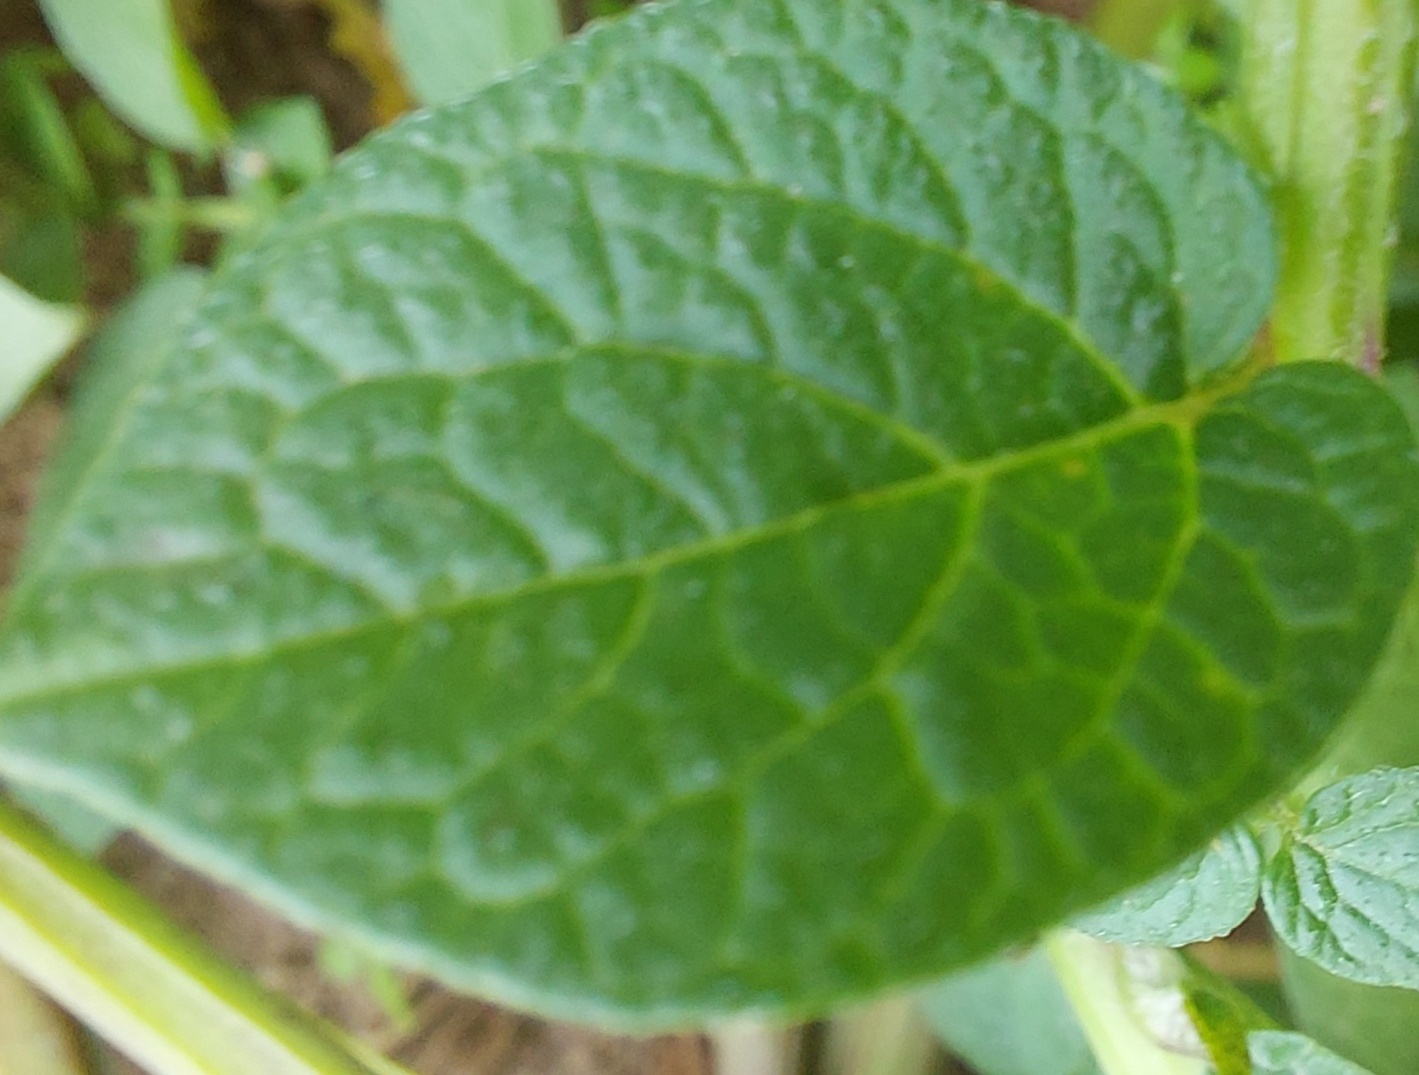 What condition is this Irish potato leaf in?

healthy
